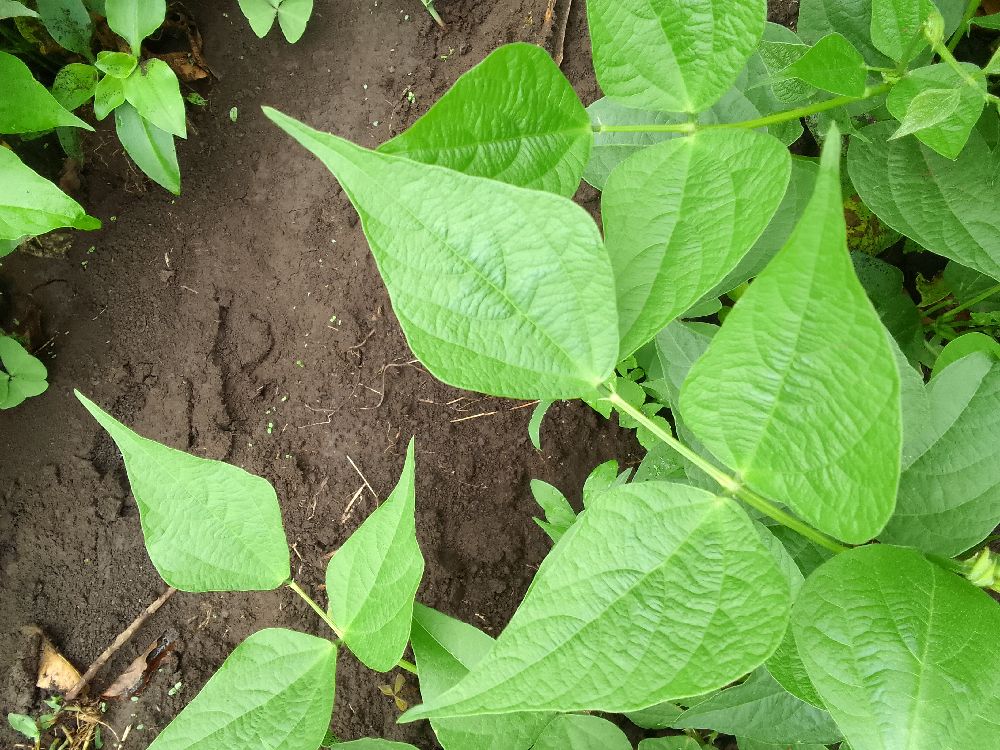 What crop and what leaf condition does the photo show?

common bean, healthy
